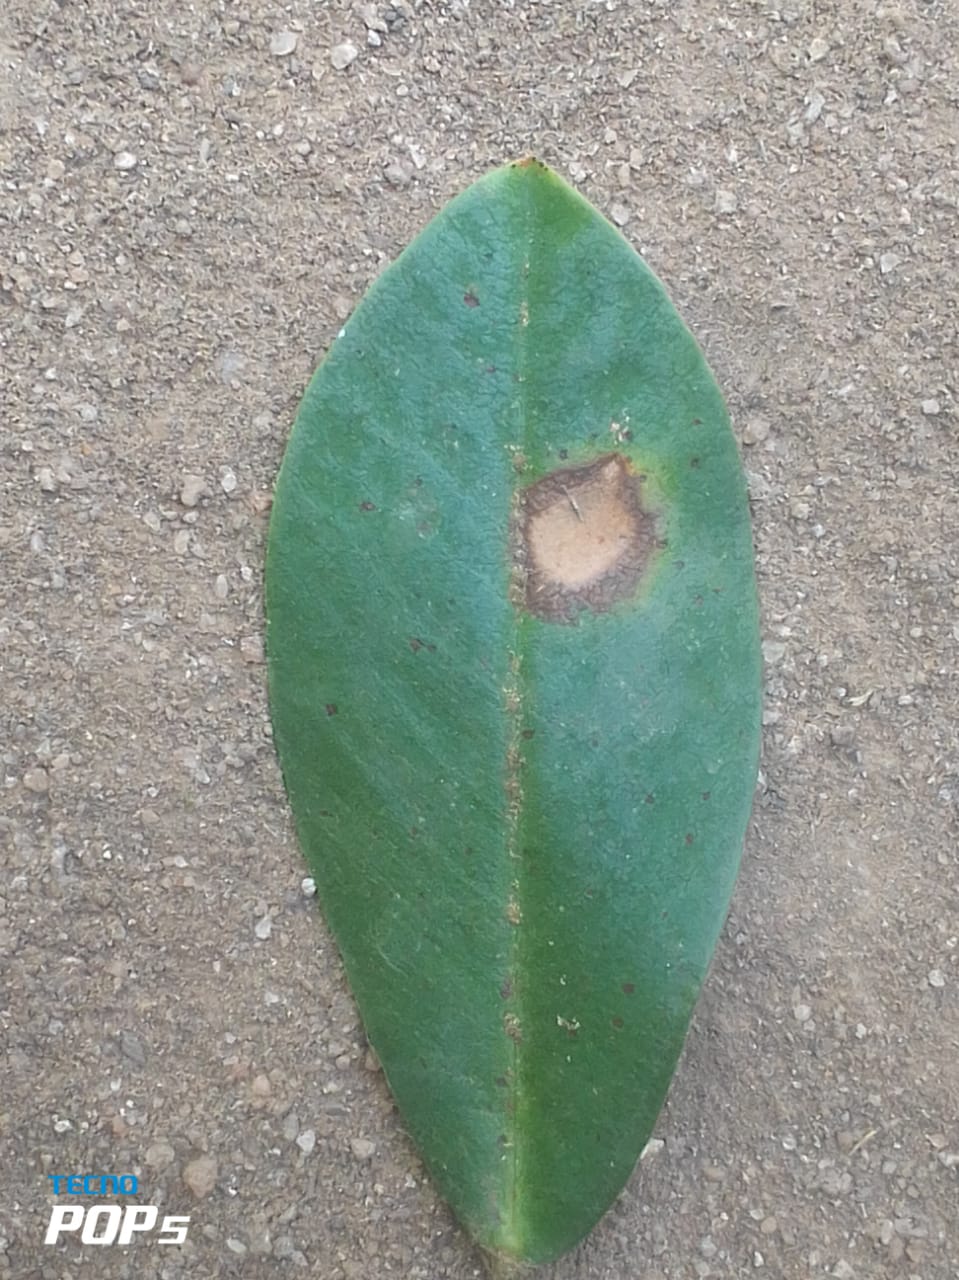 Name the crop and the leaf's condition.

peanut, phoma arachidicola
